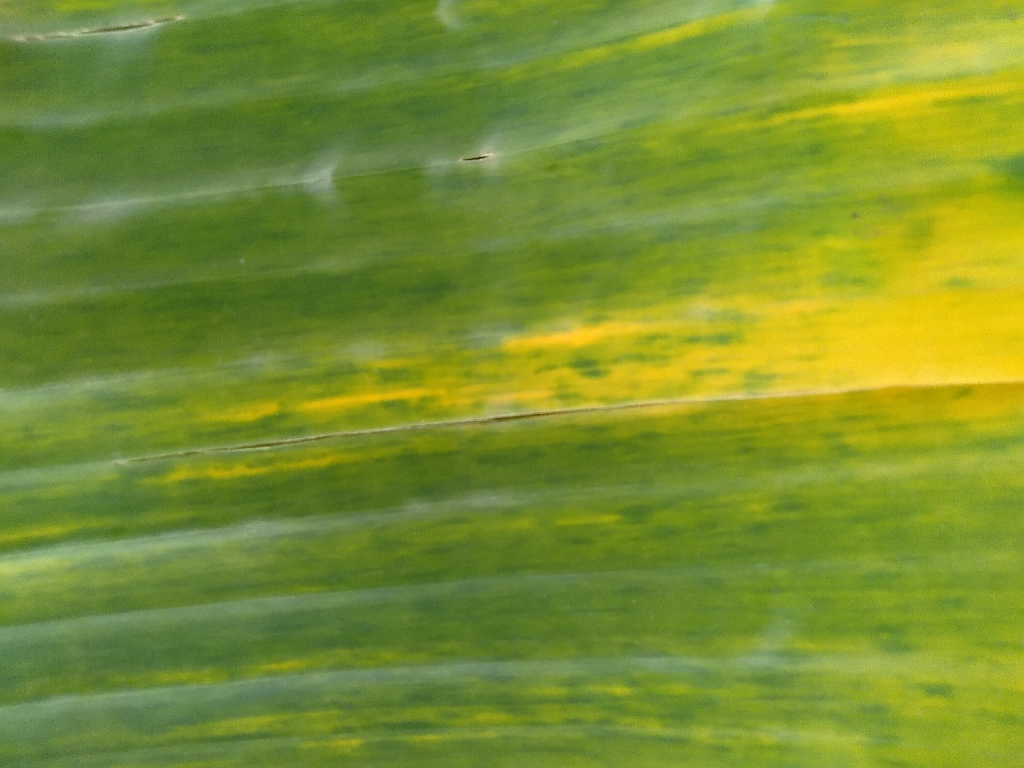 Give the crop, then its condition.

banana, fusarium wilt race 1
